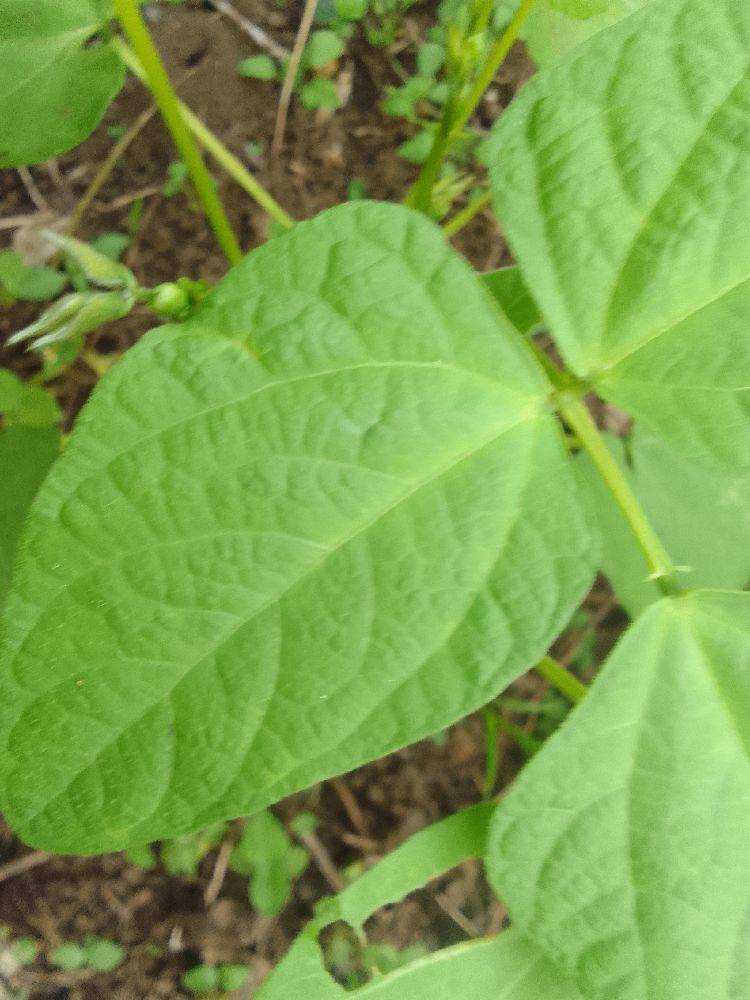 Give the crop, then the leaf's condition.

common bean, healthy
